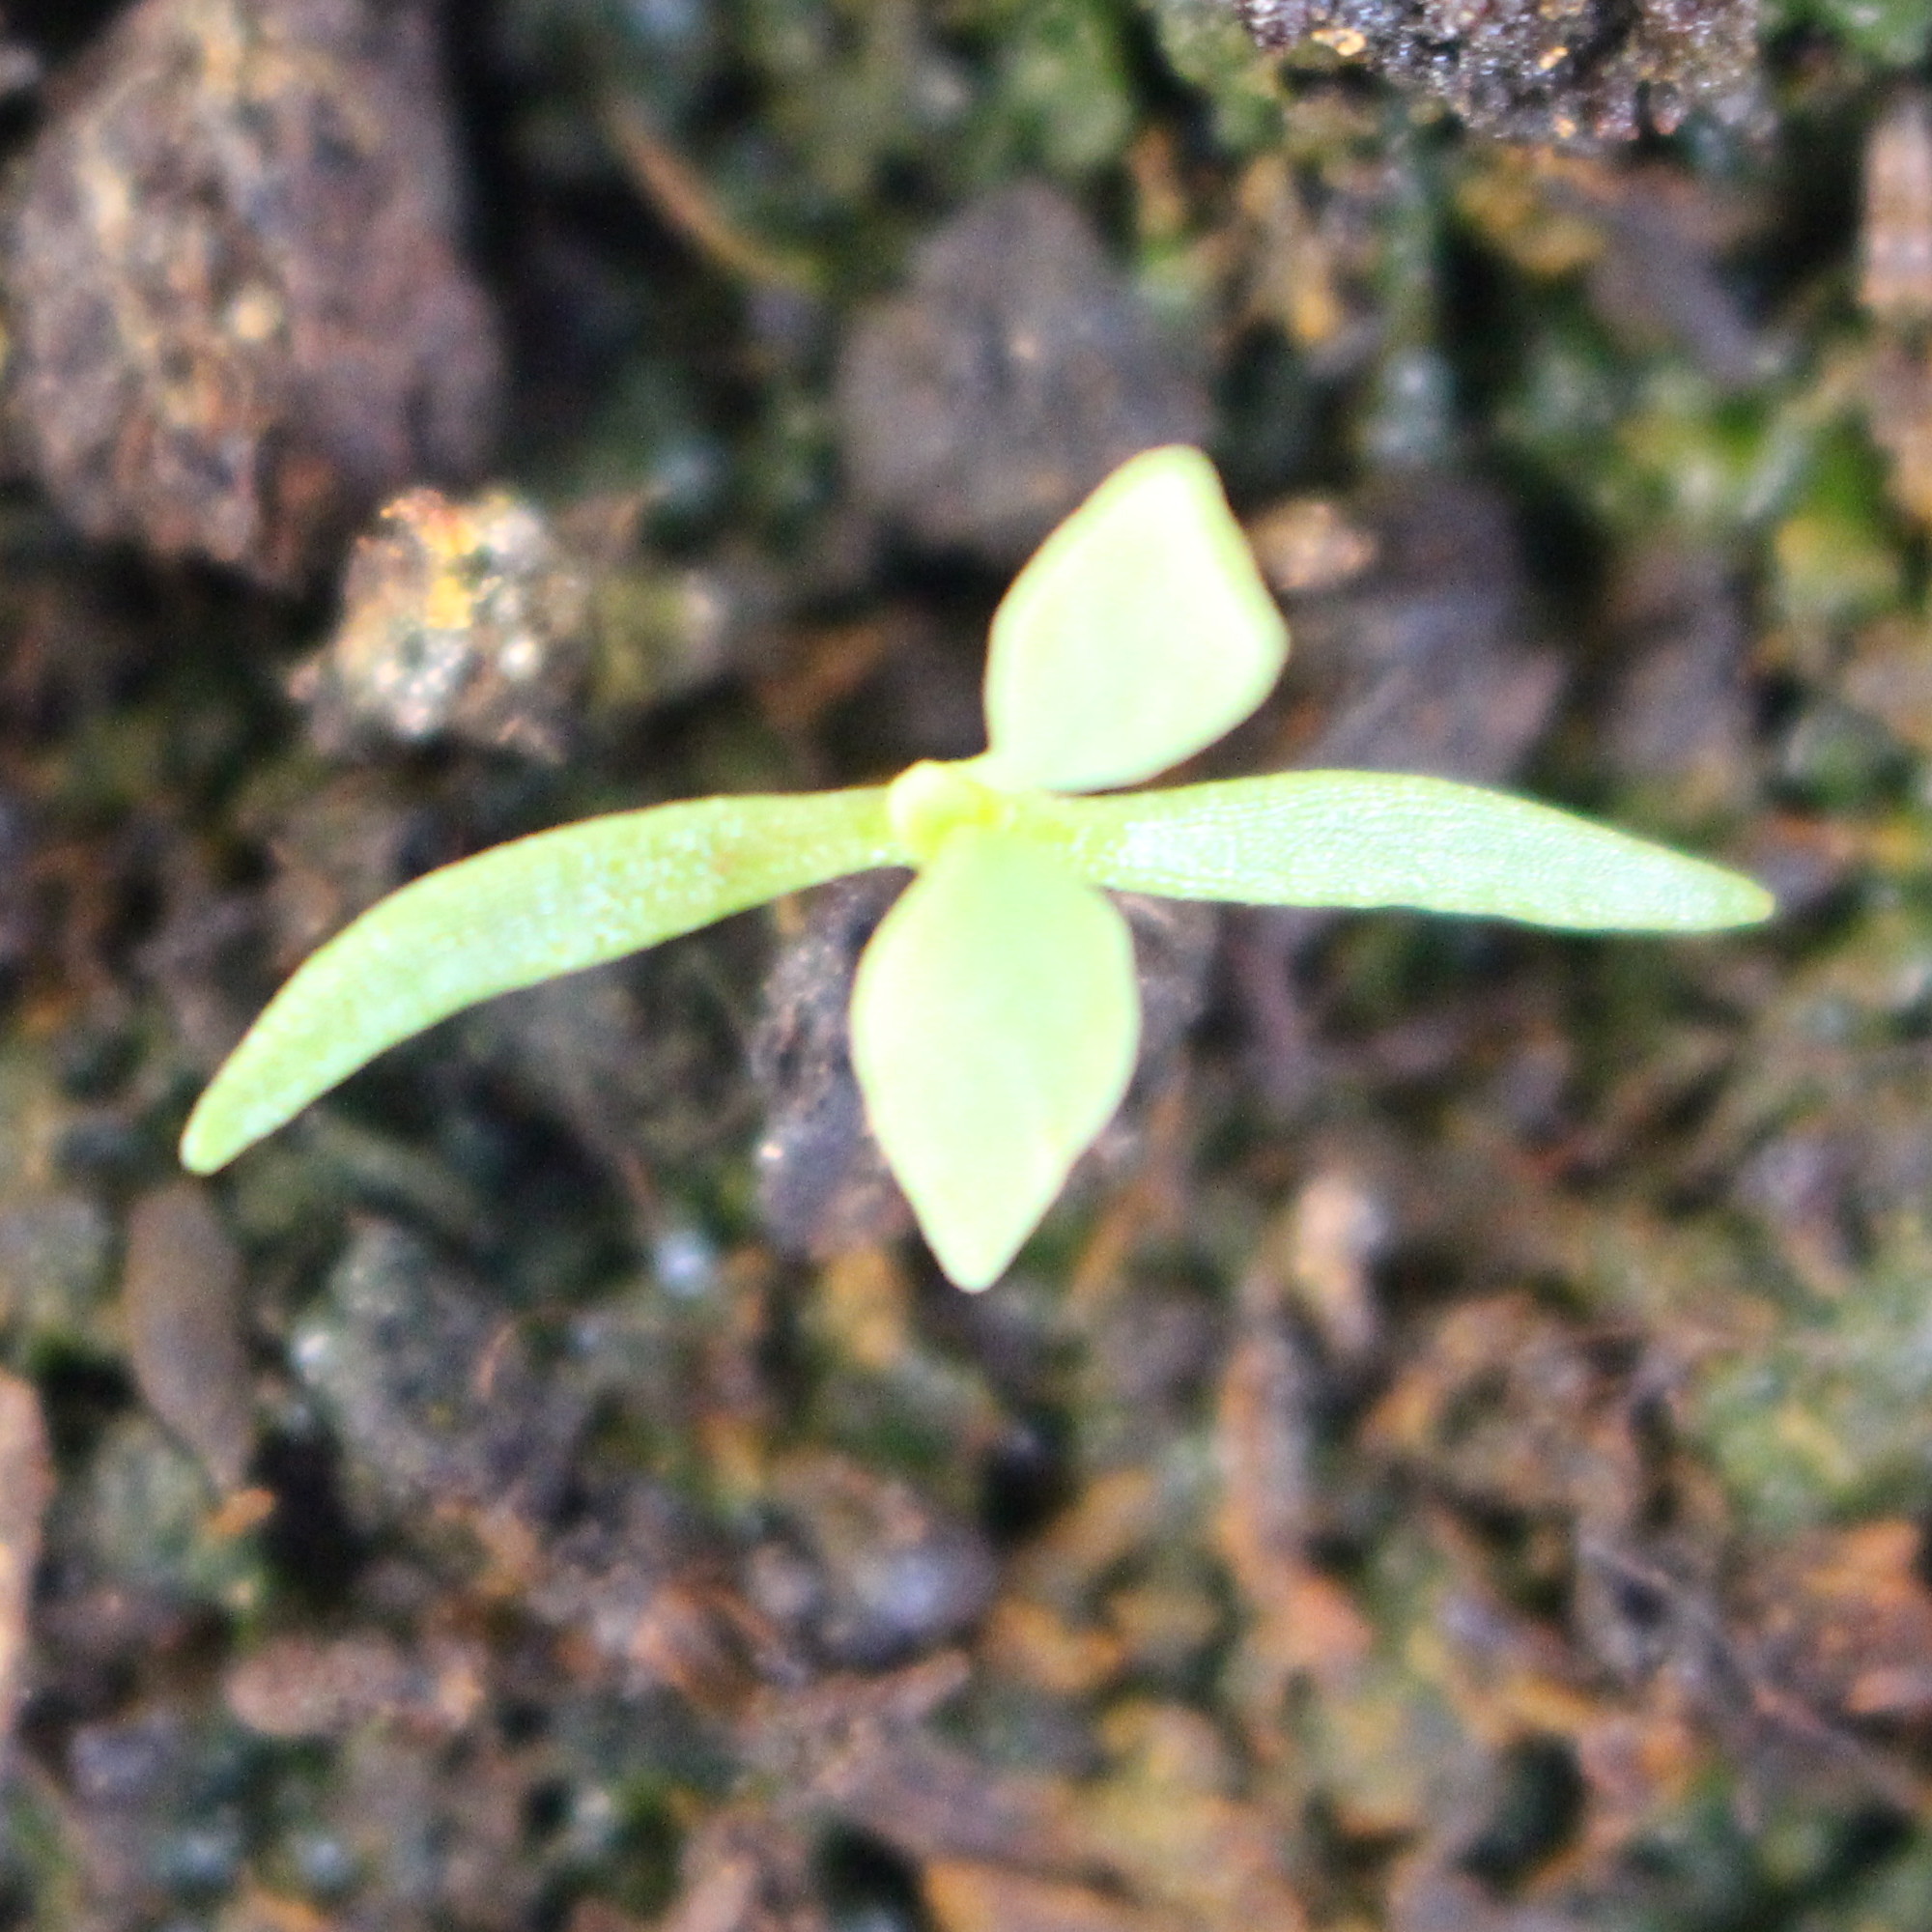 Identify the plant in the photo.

Papaver rhoeas
